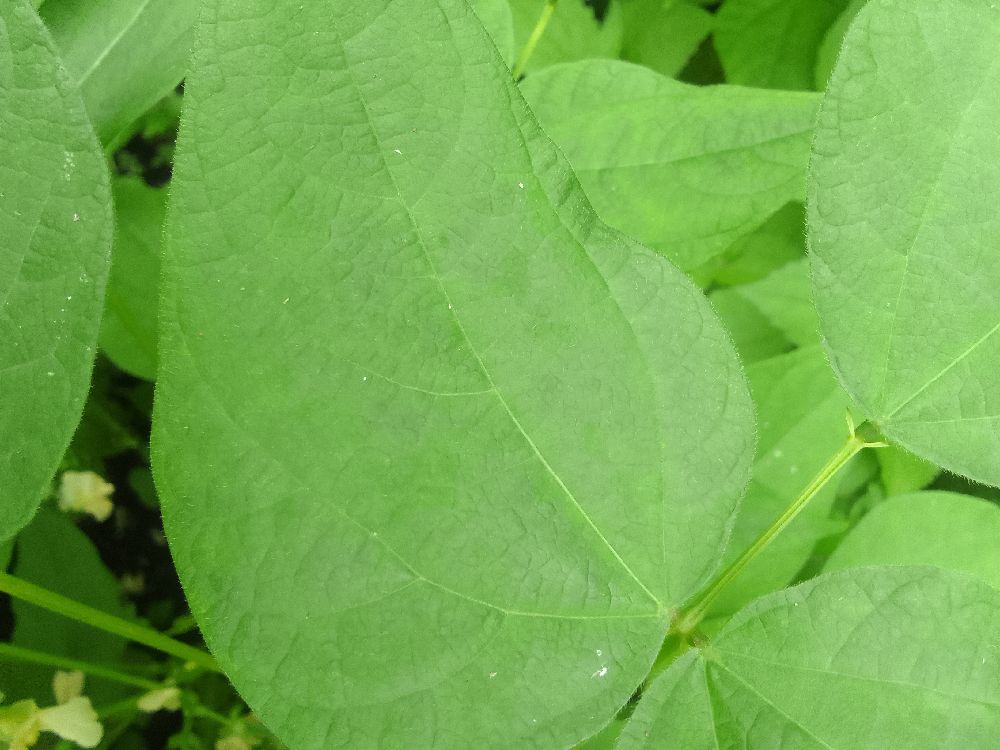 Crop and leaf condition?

common bean, healthy
